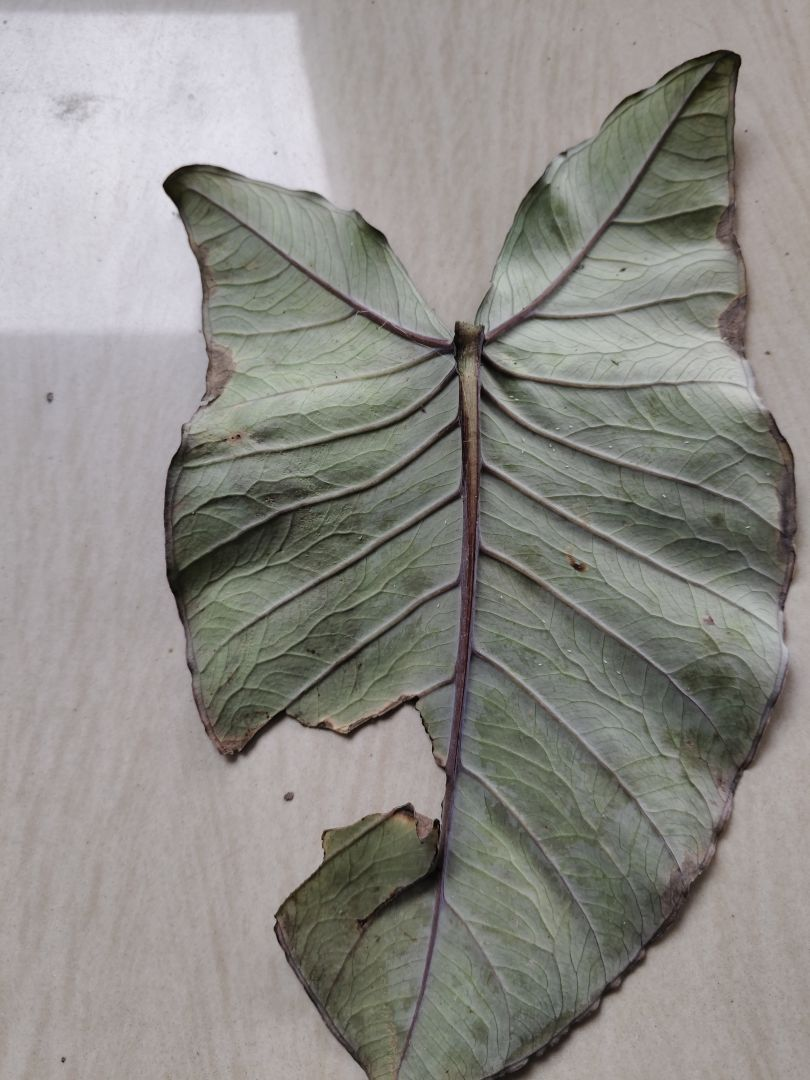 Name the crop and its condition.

taro, leaf blight
